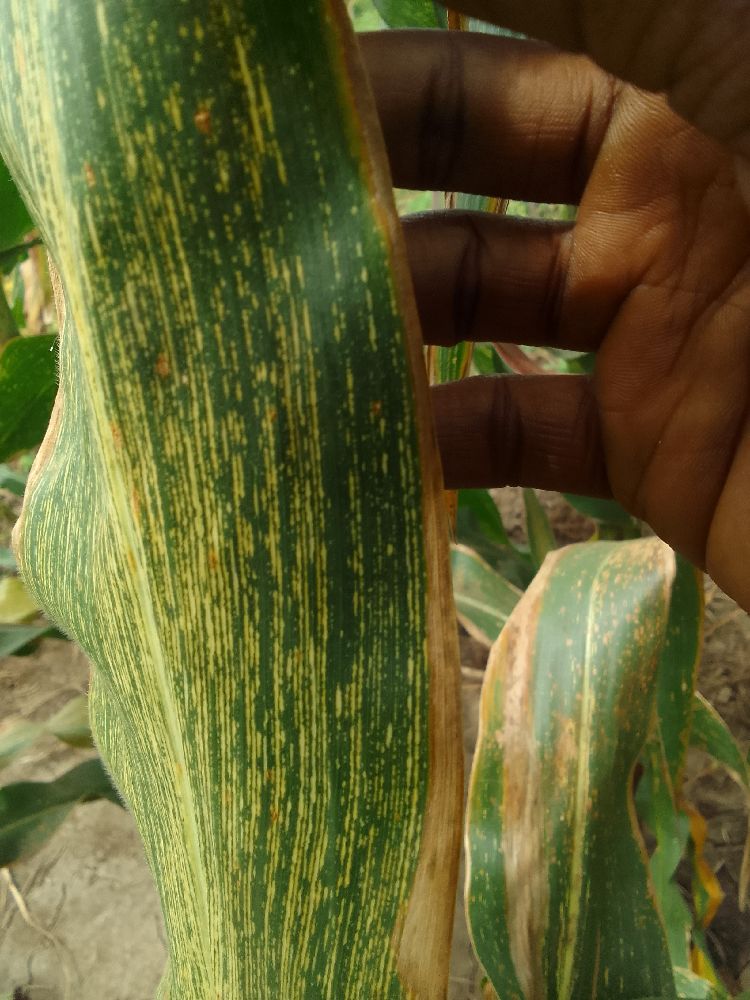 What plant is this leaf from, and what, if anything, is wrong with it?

maize, maize streak virus
